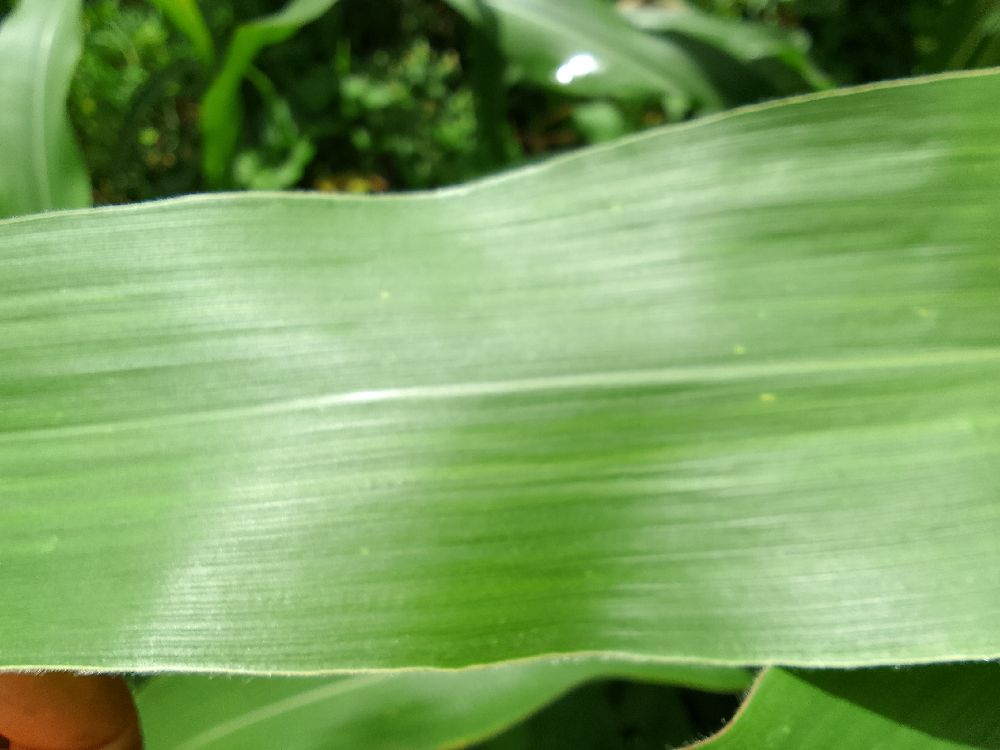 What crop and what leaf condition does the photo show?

maize, healthy
